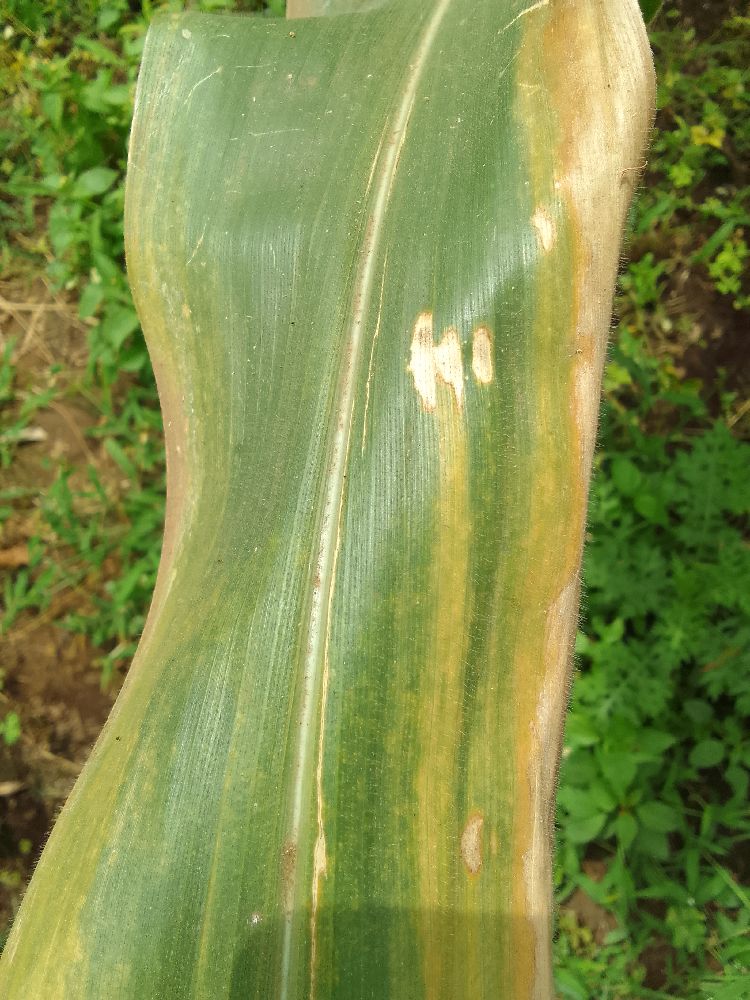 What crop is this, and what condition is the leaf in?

maize, maize lethal necrosis
